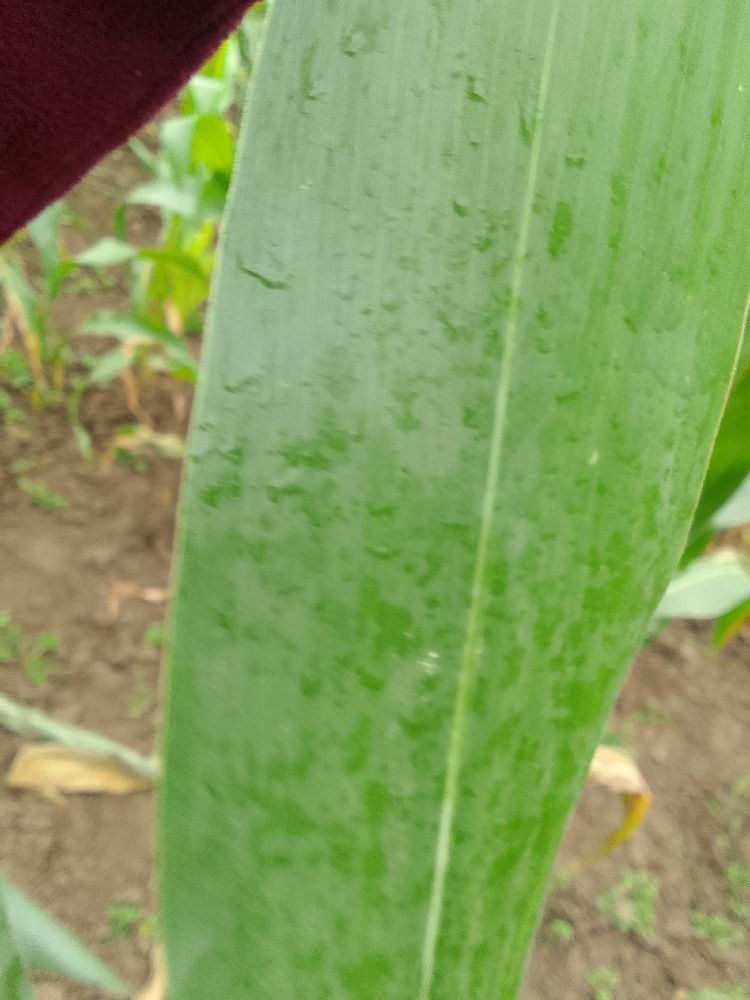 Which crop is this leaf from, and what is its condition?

maize, healthy
